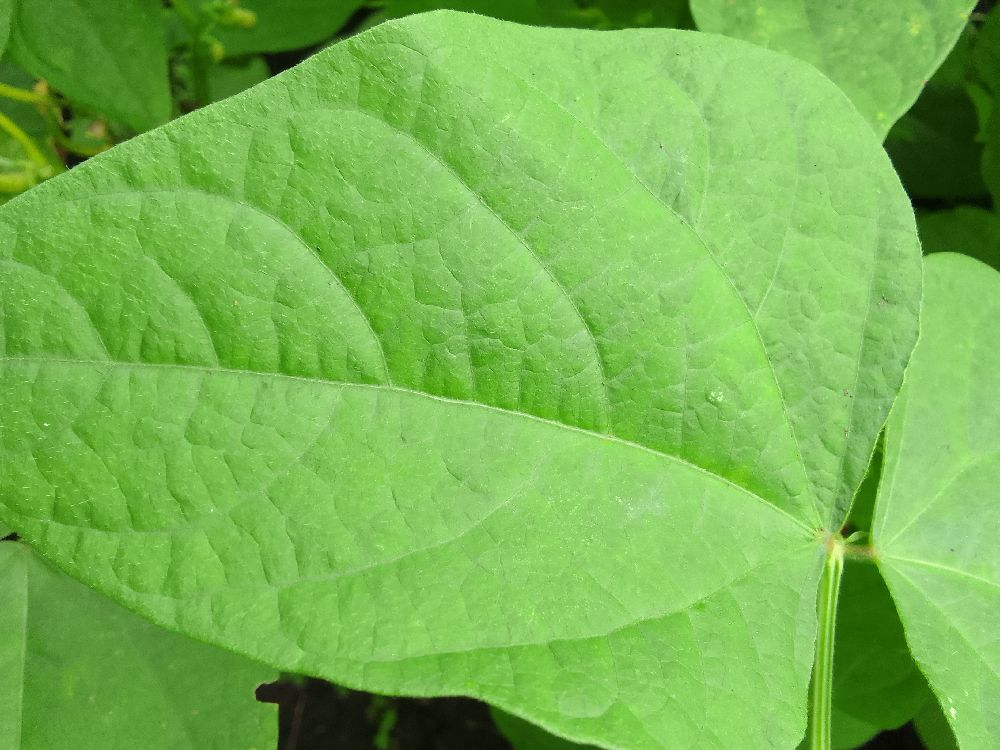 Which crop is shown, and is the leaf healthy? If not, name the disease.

common bean, healthy
